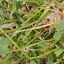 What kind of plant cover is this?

unstructured weed
